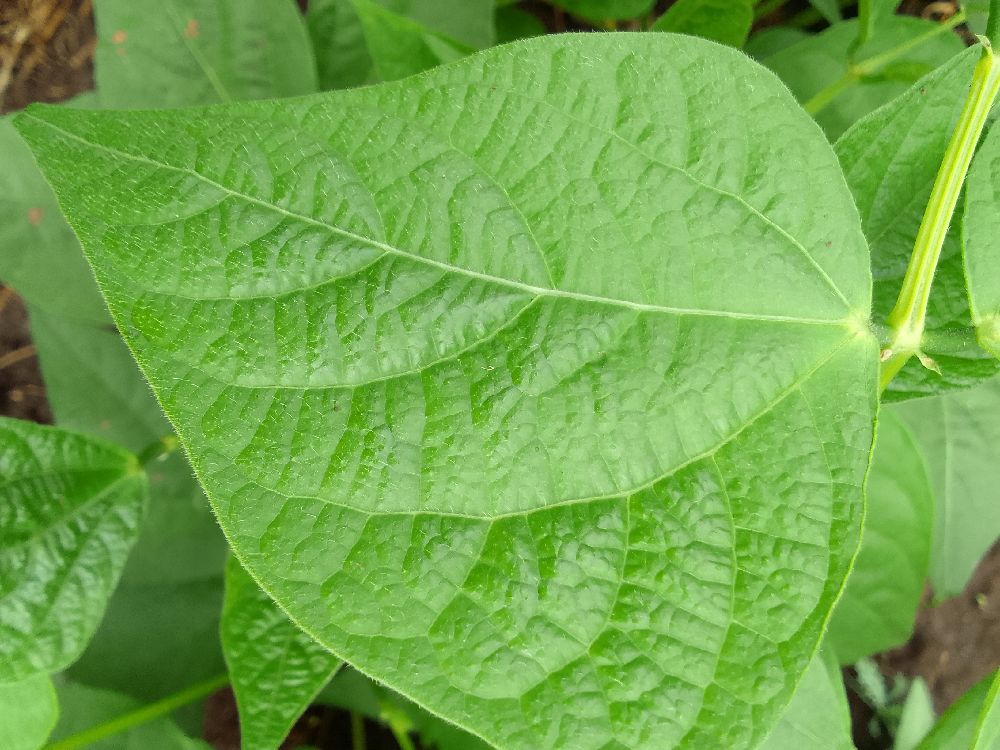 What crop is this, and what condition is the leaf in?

common bean, healthy
